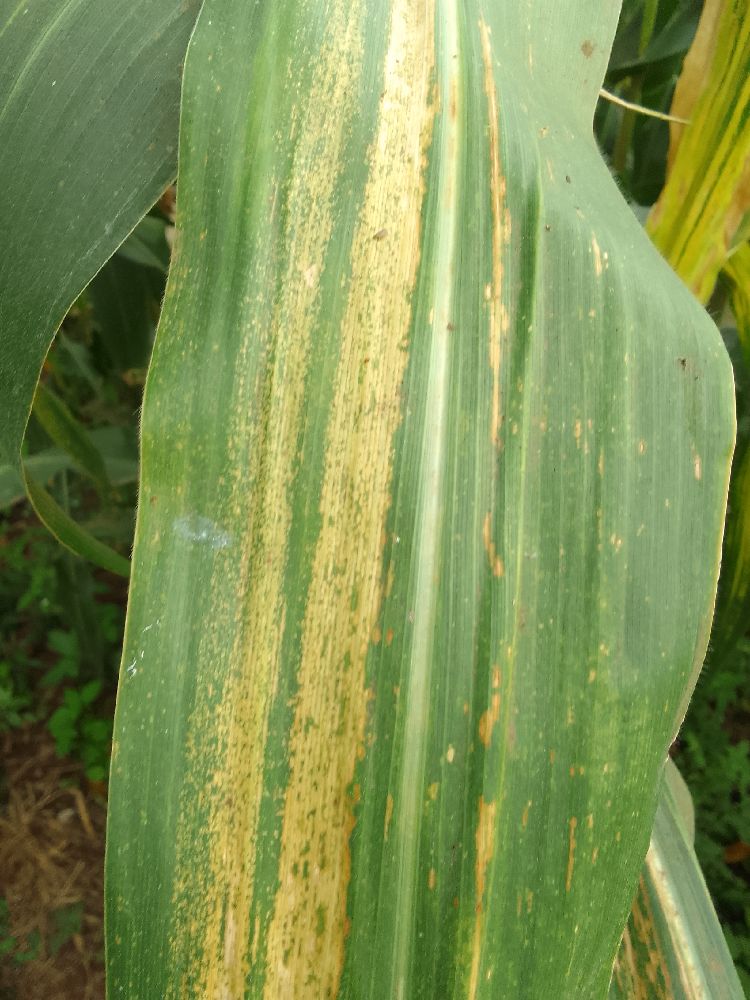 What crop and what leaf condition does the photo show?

maize, maize lethal necrosis
